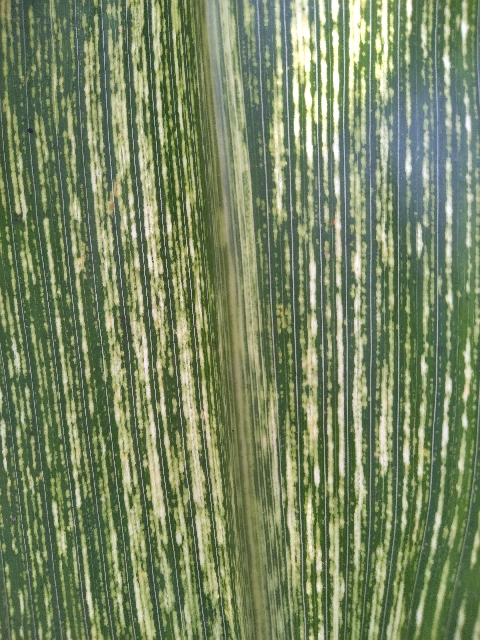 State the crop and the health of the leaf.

maize, maize streak virus
